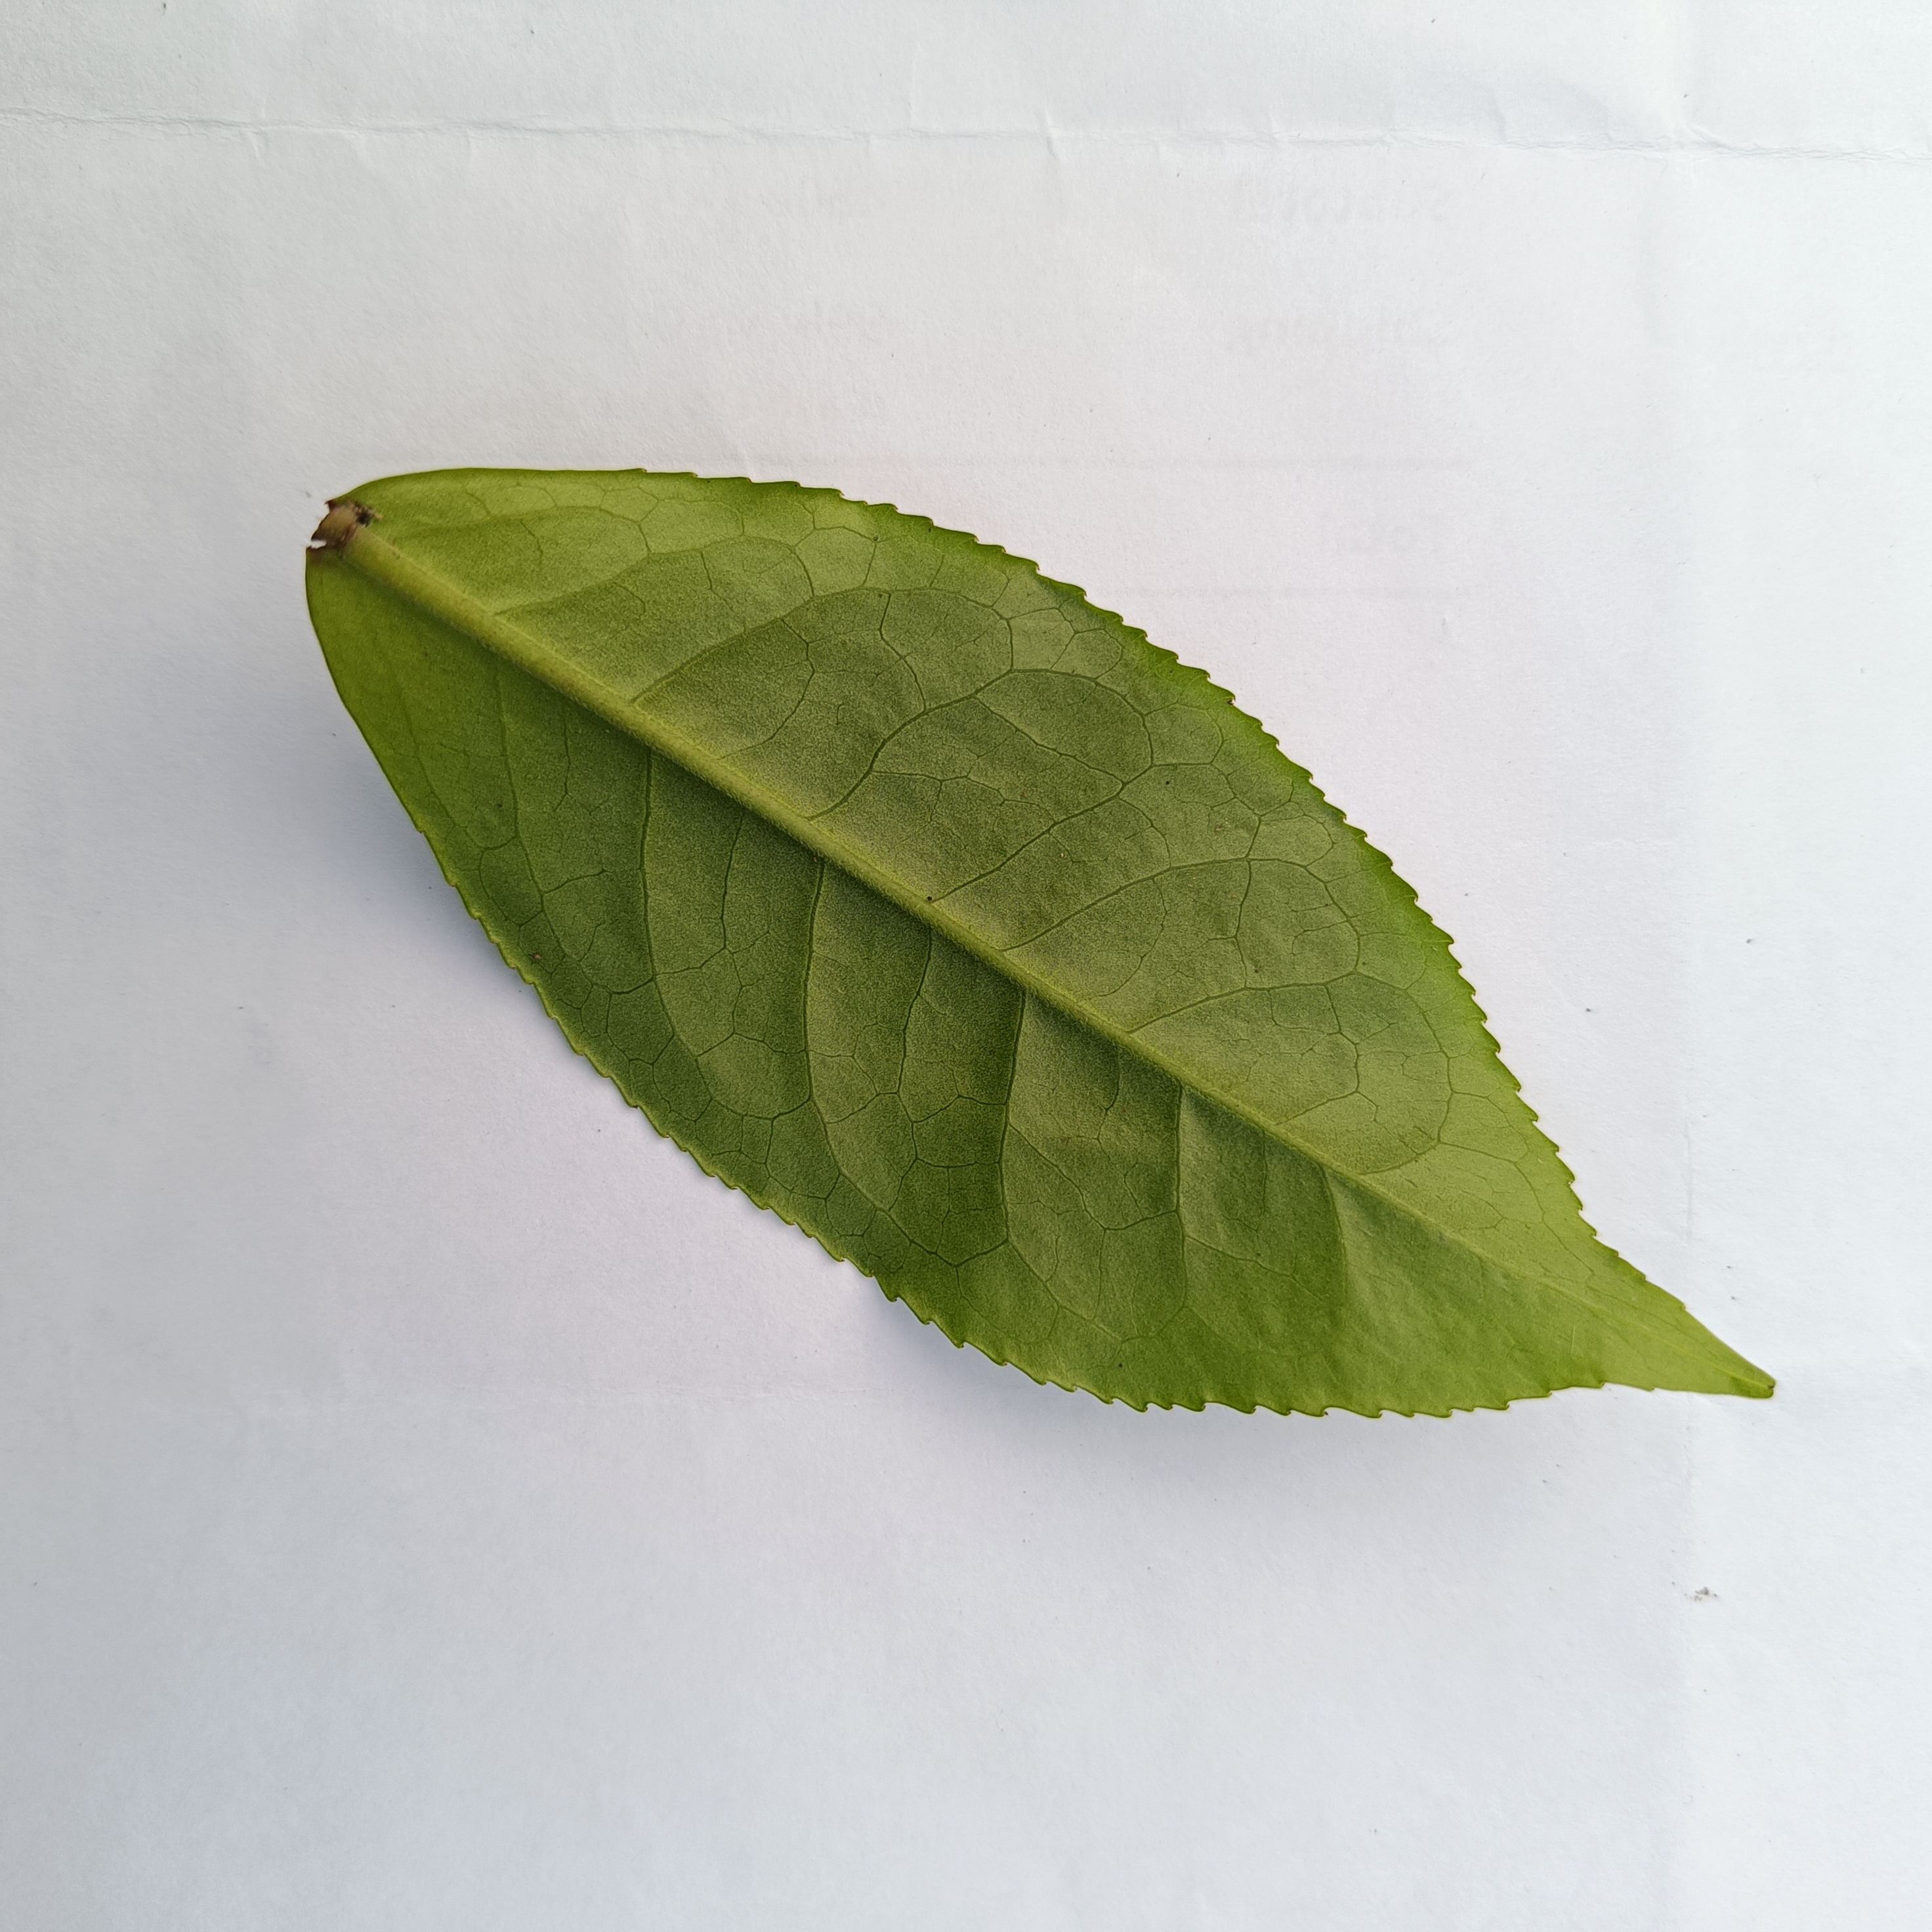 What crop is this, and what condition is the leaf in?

tea, healthy
